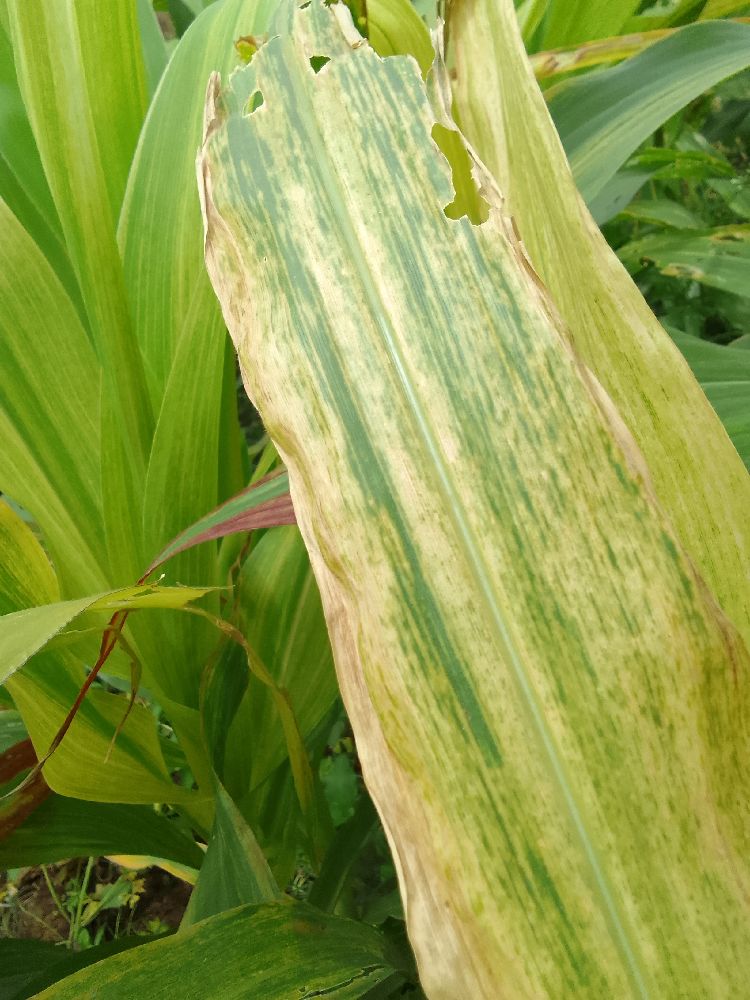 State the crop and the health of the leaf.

maize, maize lethal necrosis
